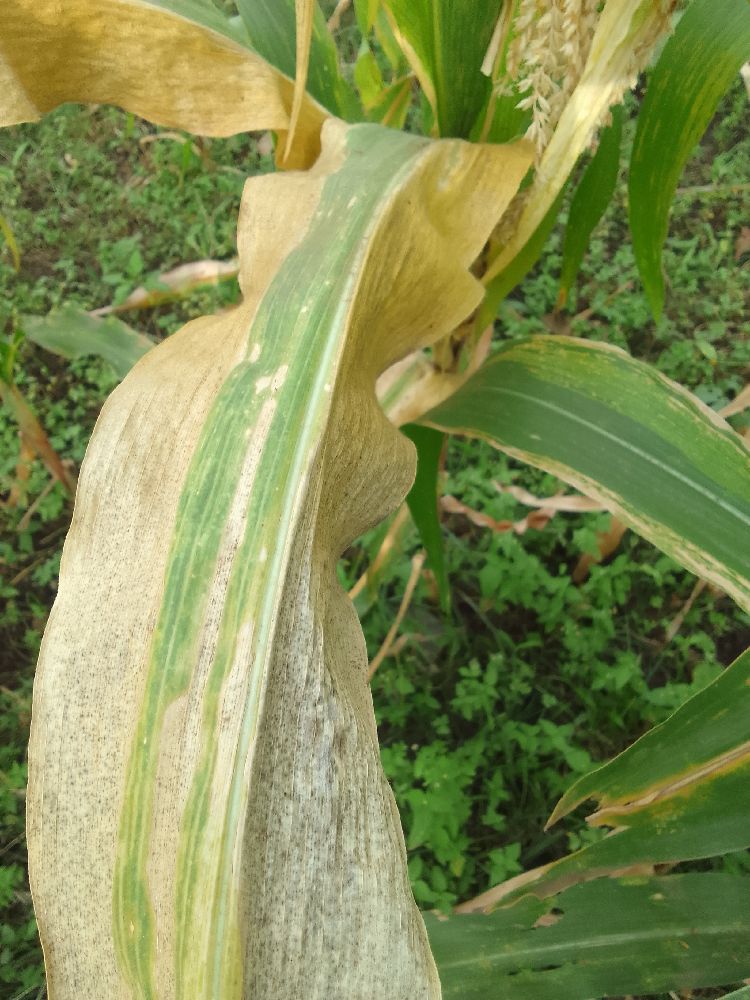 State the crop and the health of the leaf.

maize, maize lethal necrosis
